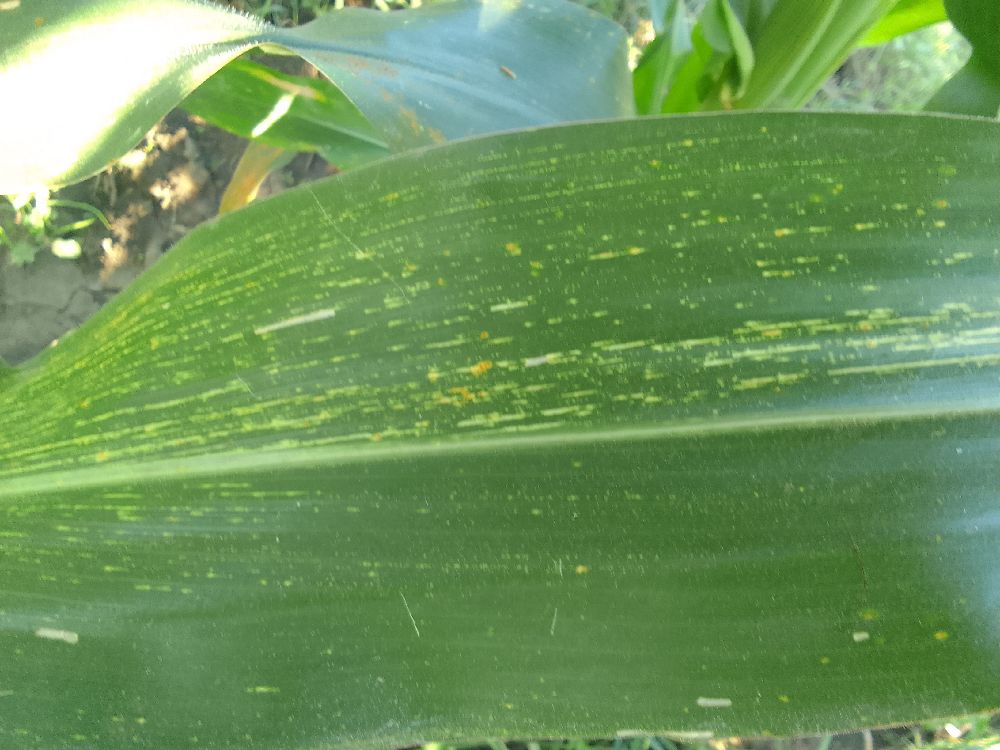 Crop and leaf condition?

maize, maize streak virus
